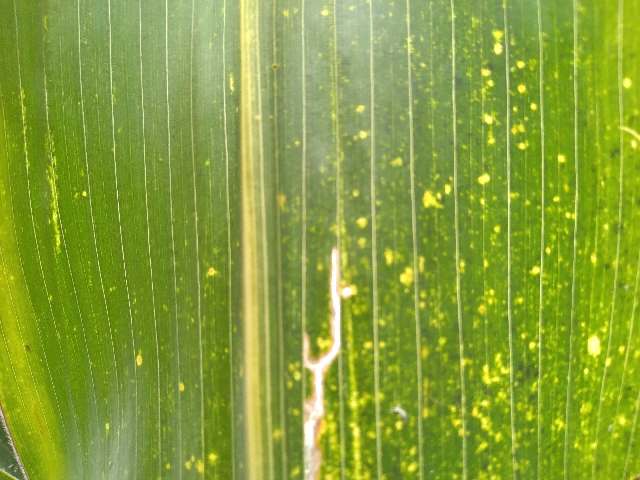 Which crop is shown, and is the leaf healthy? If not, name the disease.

maize, maize lethal necrosis
